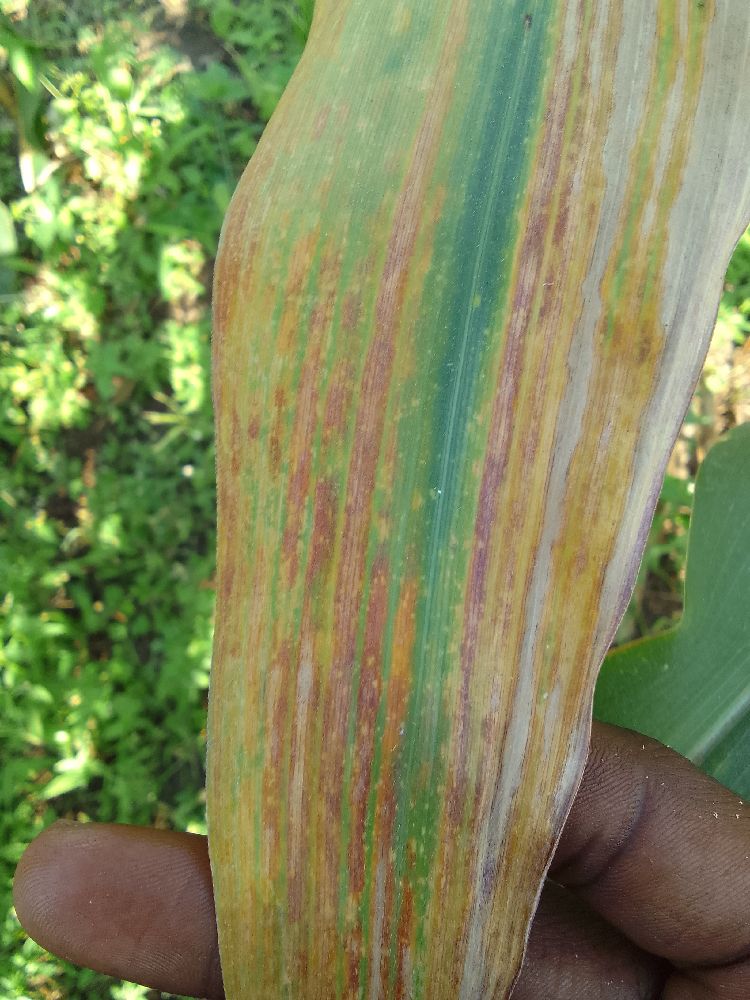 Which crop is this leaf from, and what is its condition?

maize, maize lethal necrosis
